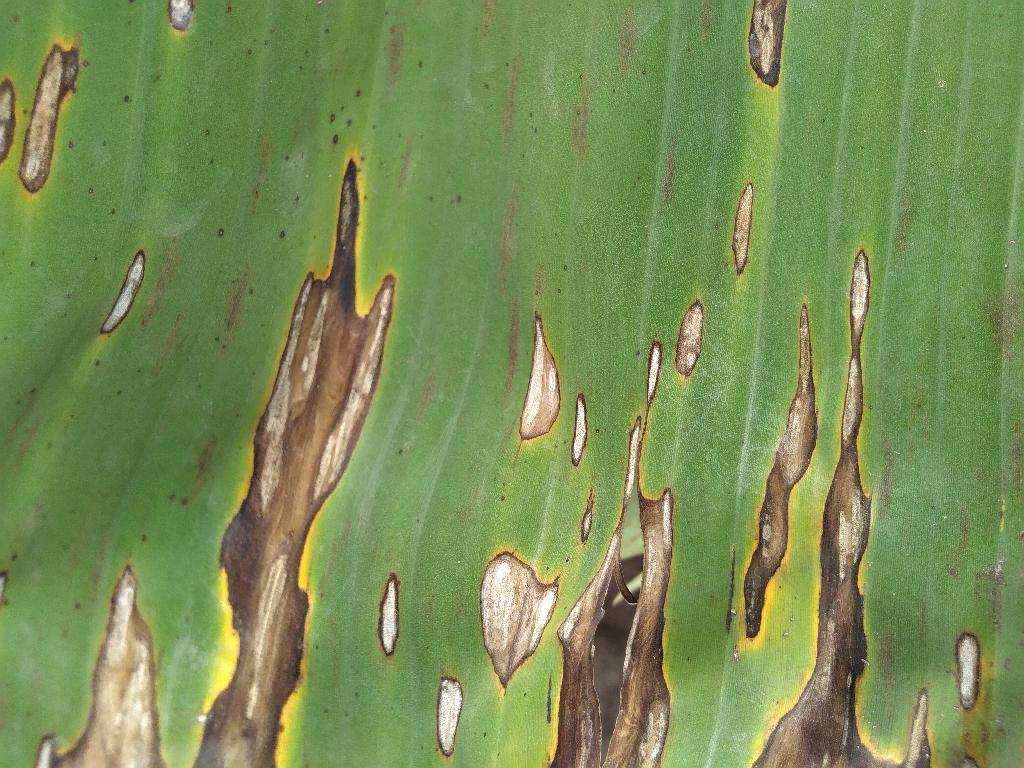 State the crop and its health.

banana, black sigatoka
